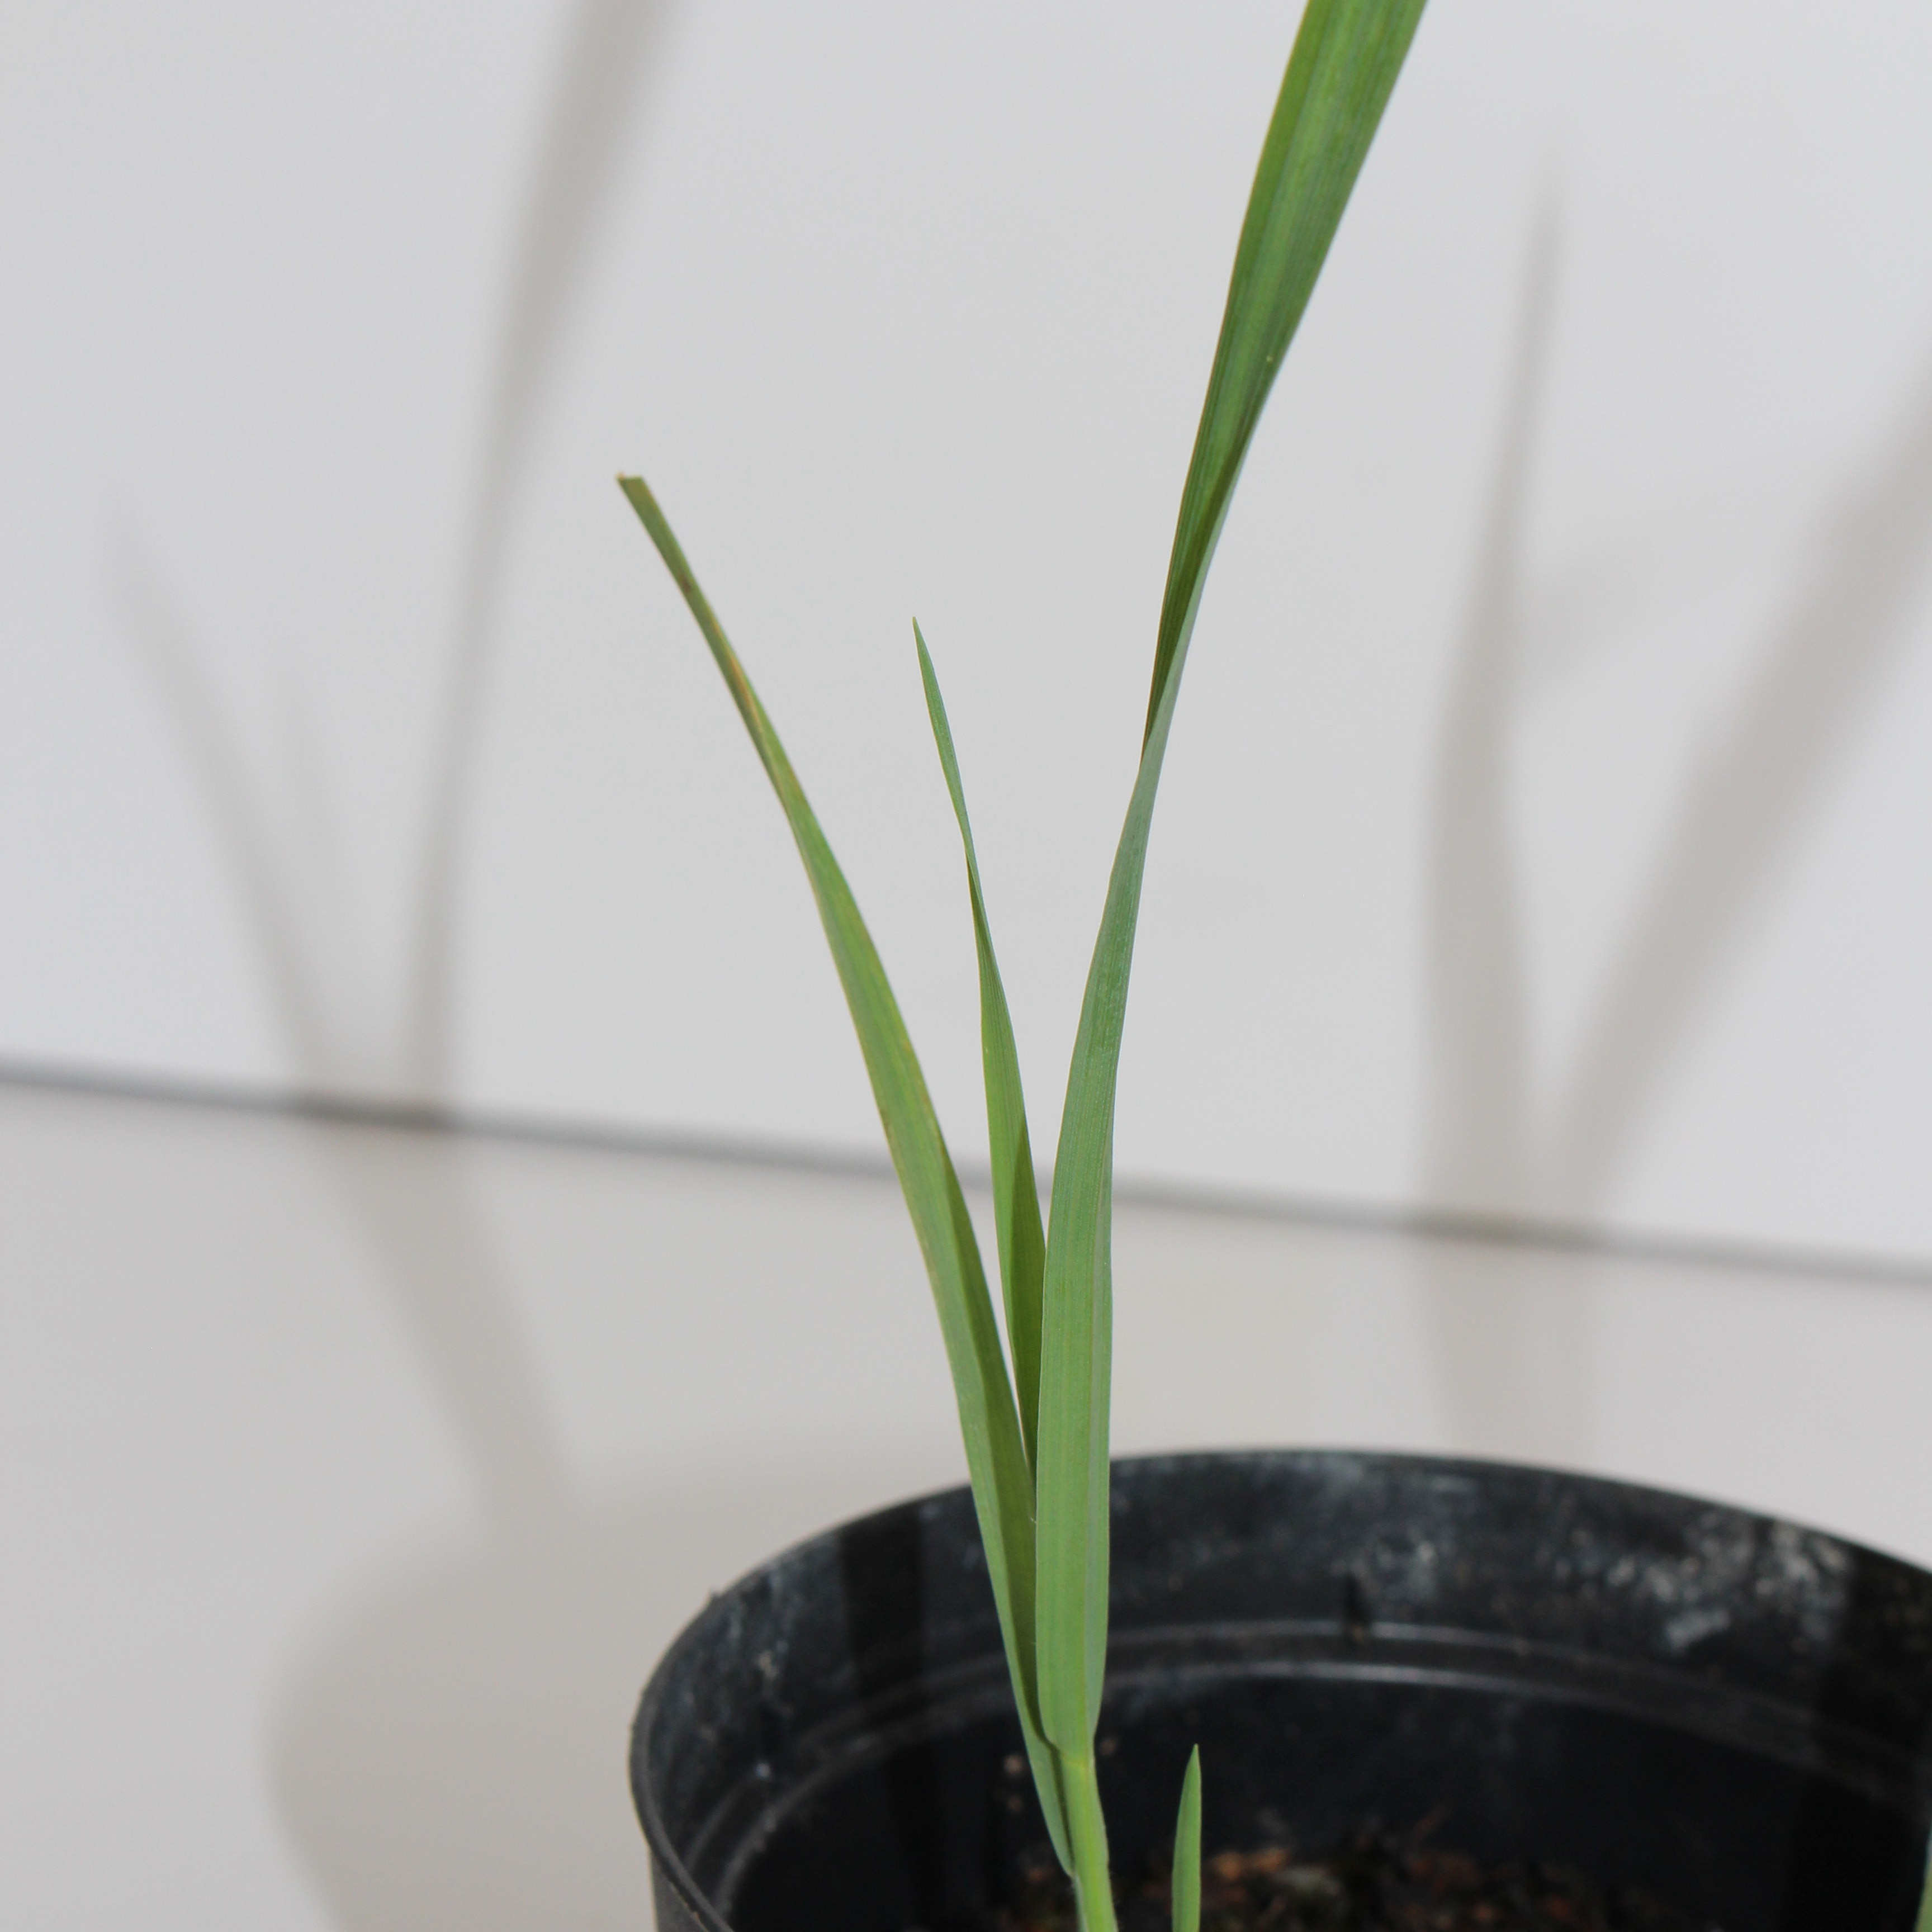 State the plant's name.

Avena sterilis
